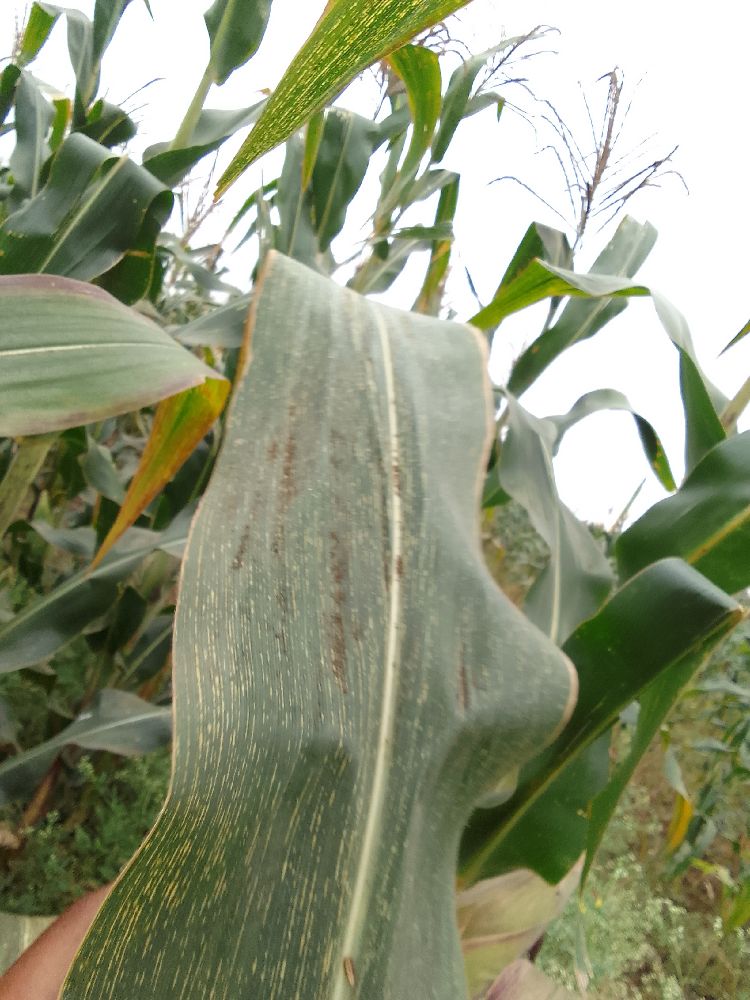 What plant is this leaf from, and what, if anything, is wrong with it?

maize, maize streak virus
